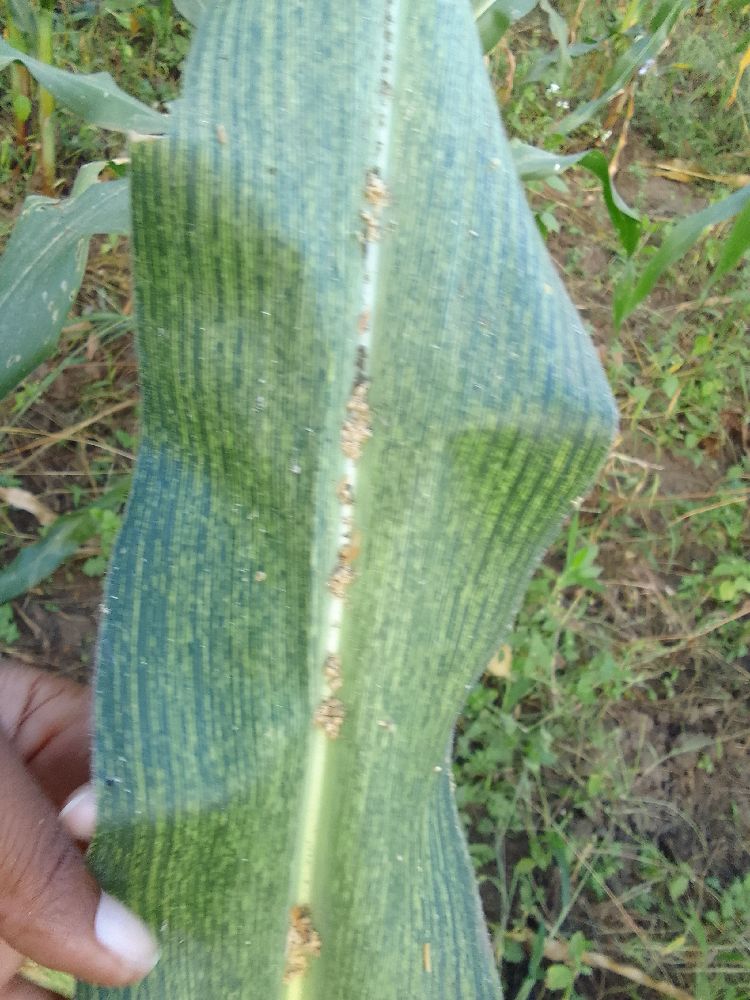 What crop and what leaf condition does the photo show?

maize, maize streak virus
